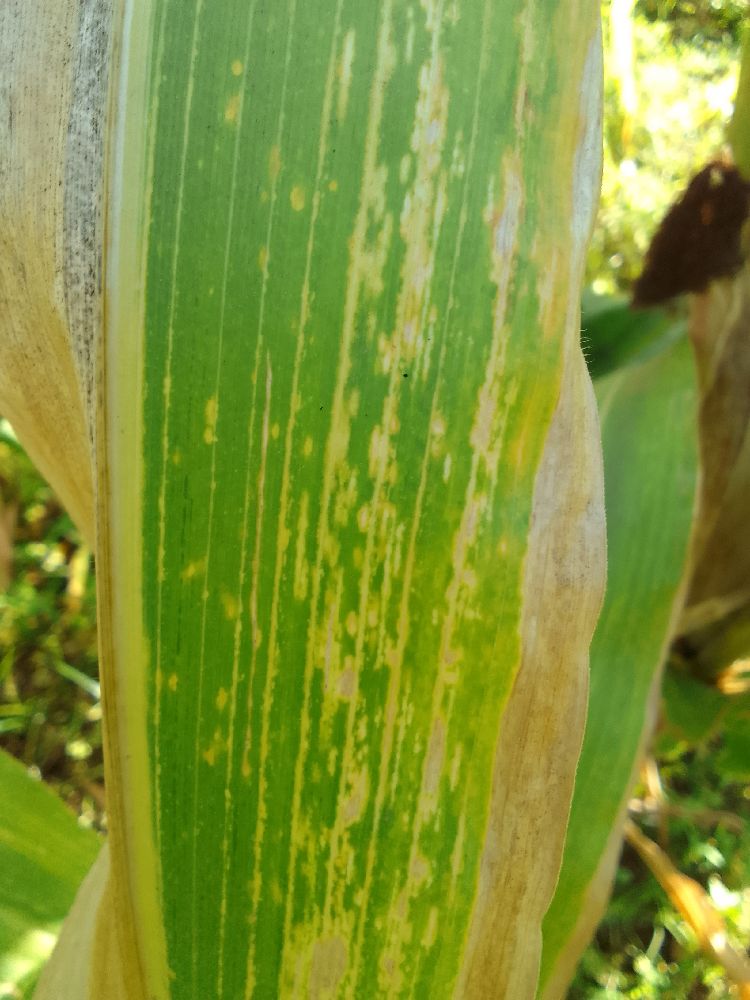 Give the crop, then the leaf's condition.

maize, maize lethal necrosis
